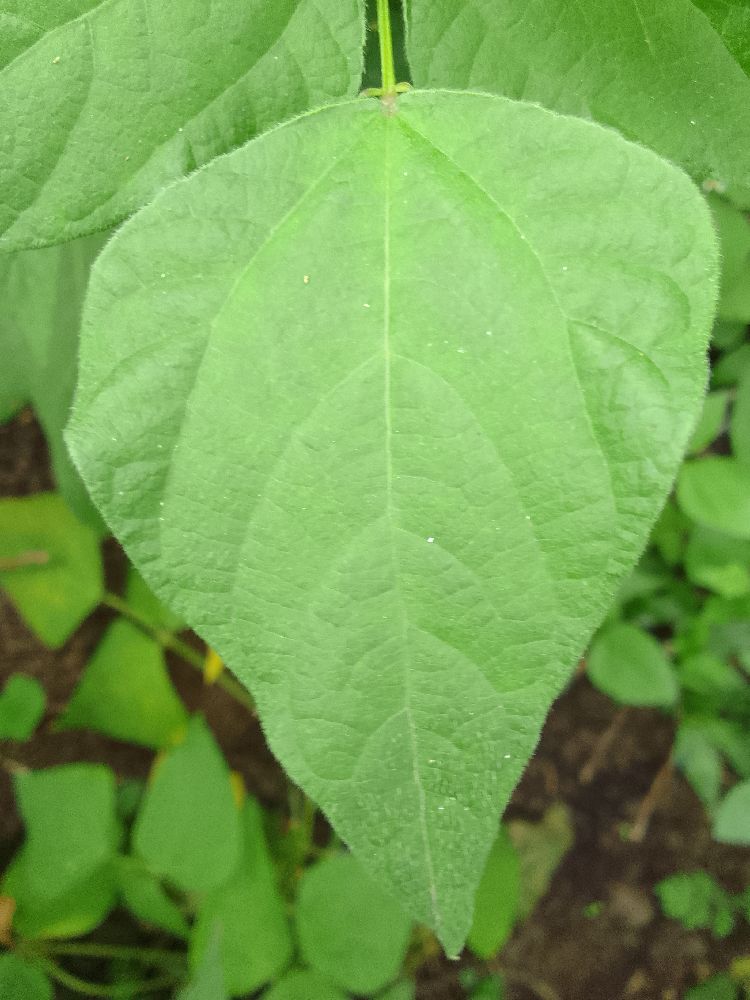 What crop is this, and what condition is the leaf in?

common bean, healthy
